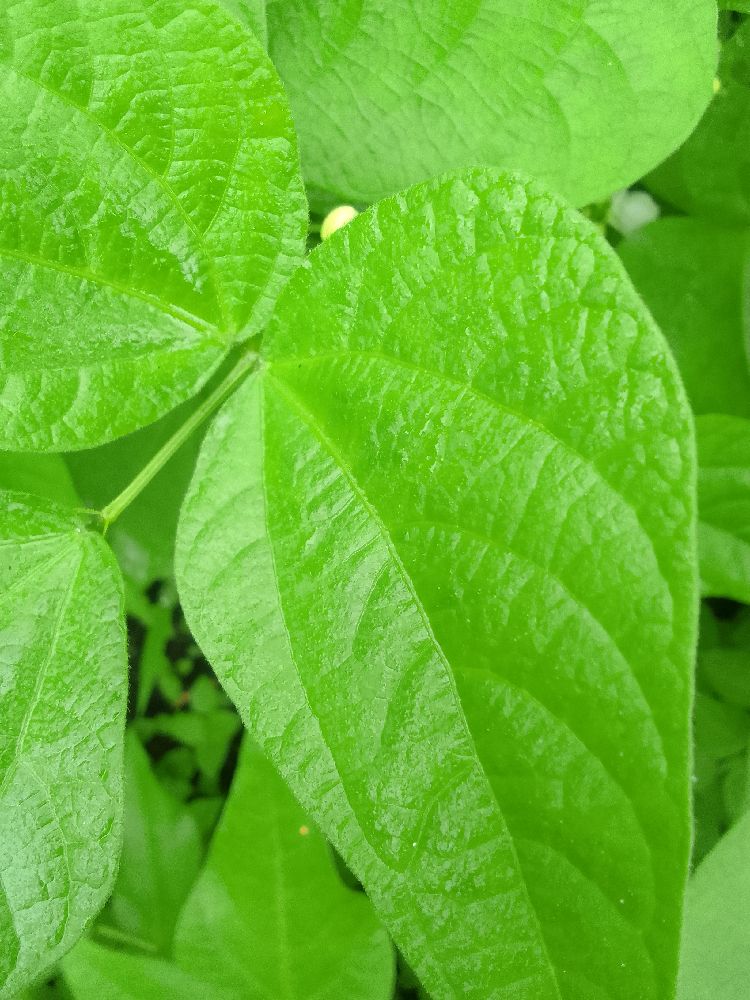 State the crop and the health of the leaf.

common bean, healthy
